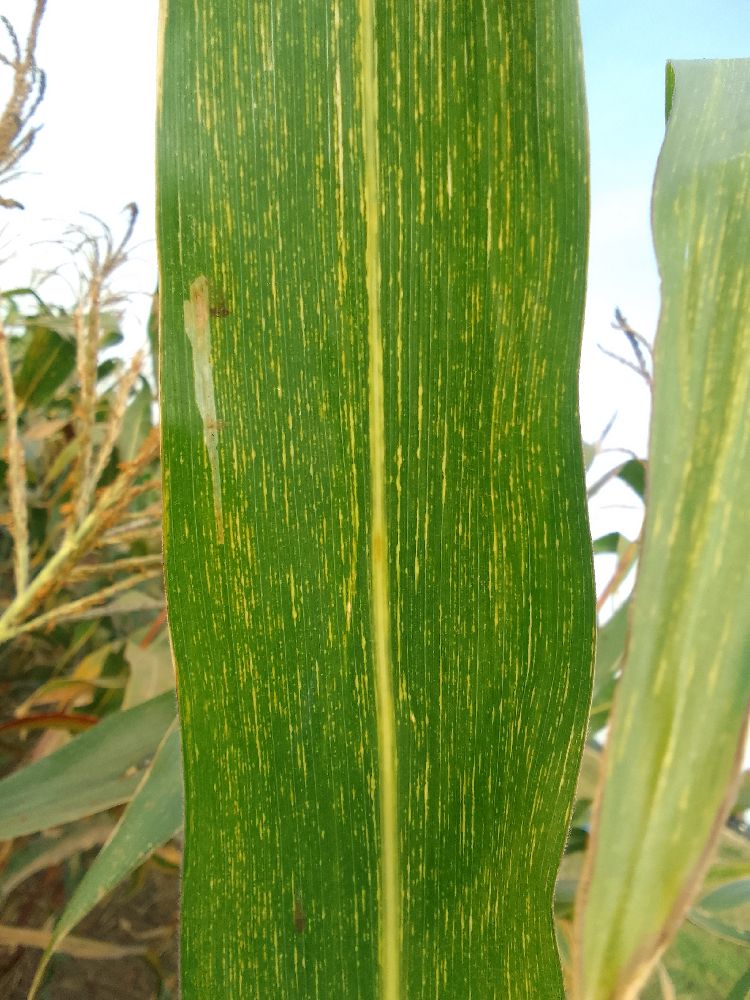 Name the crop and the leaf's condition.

maize, maize streak virus
